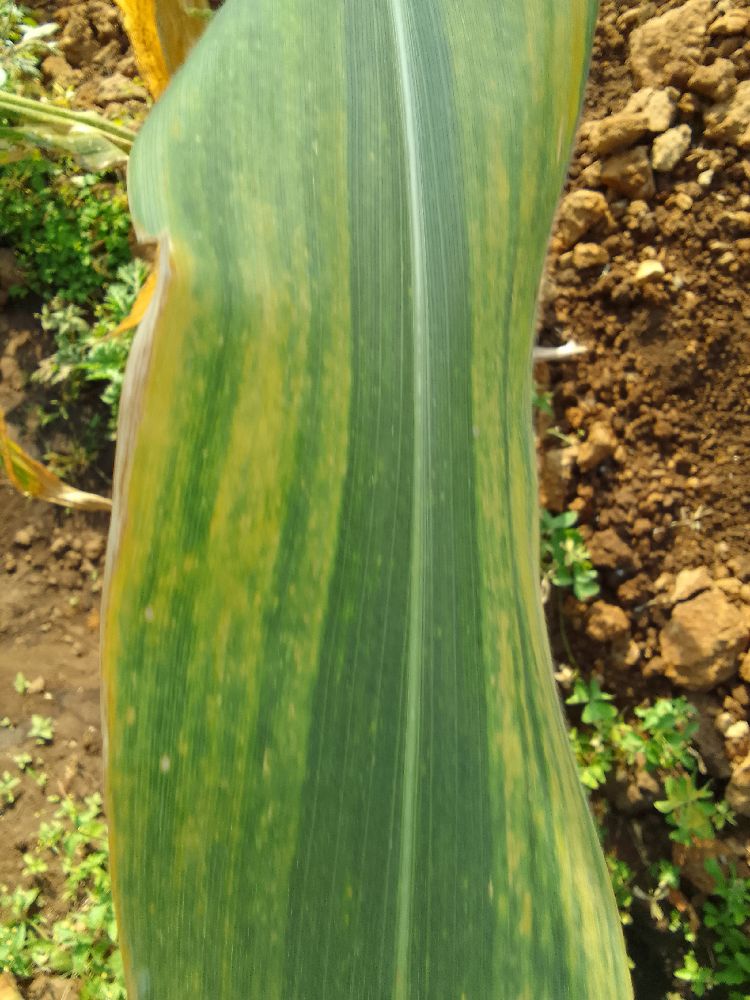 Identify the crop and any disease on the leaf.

maize, maize lethal necrosis
